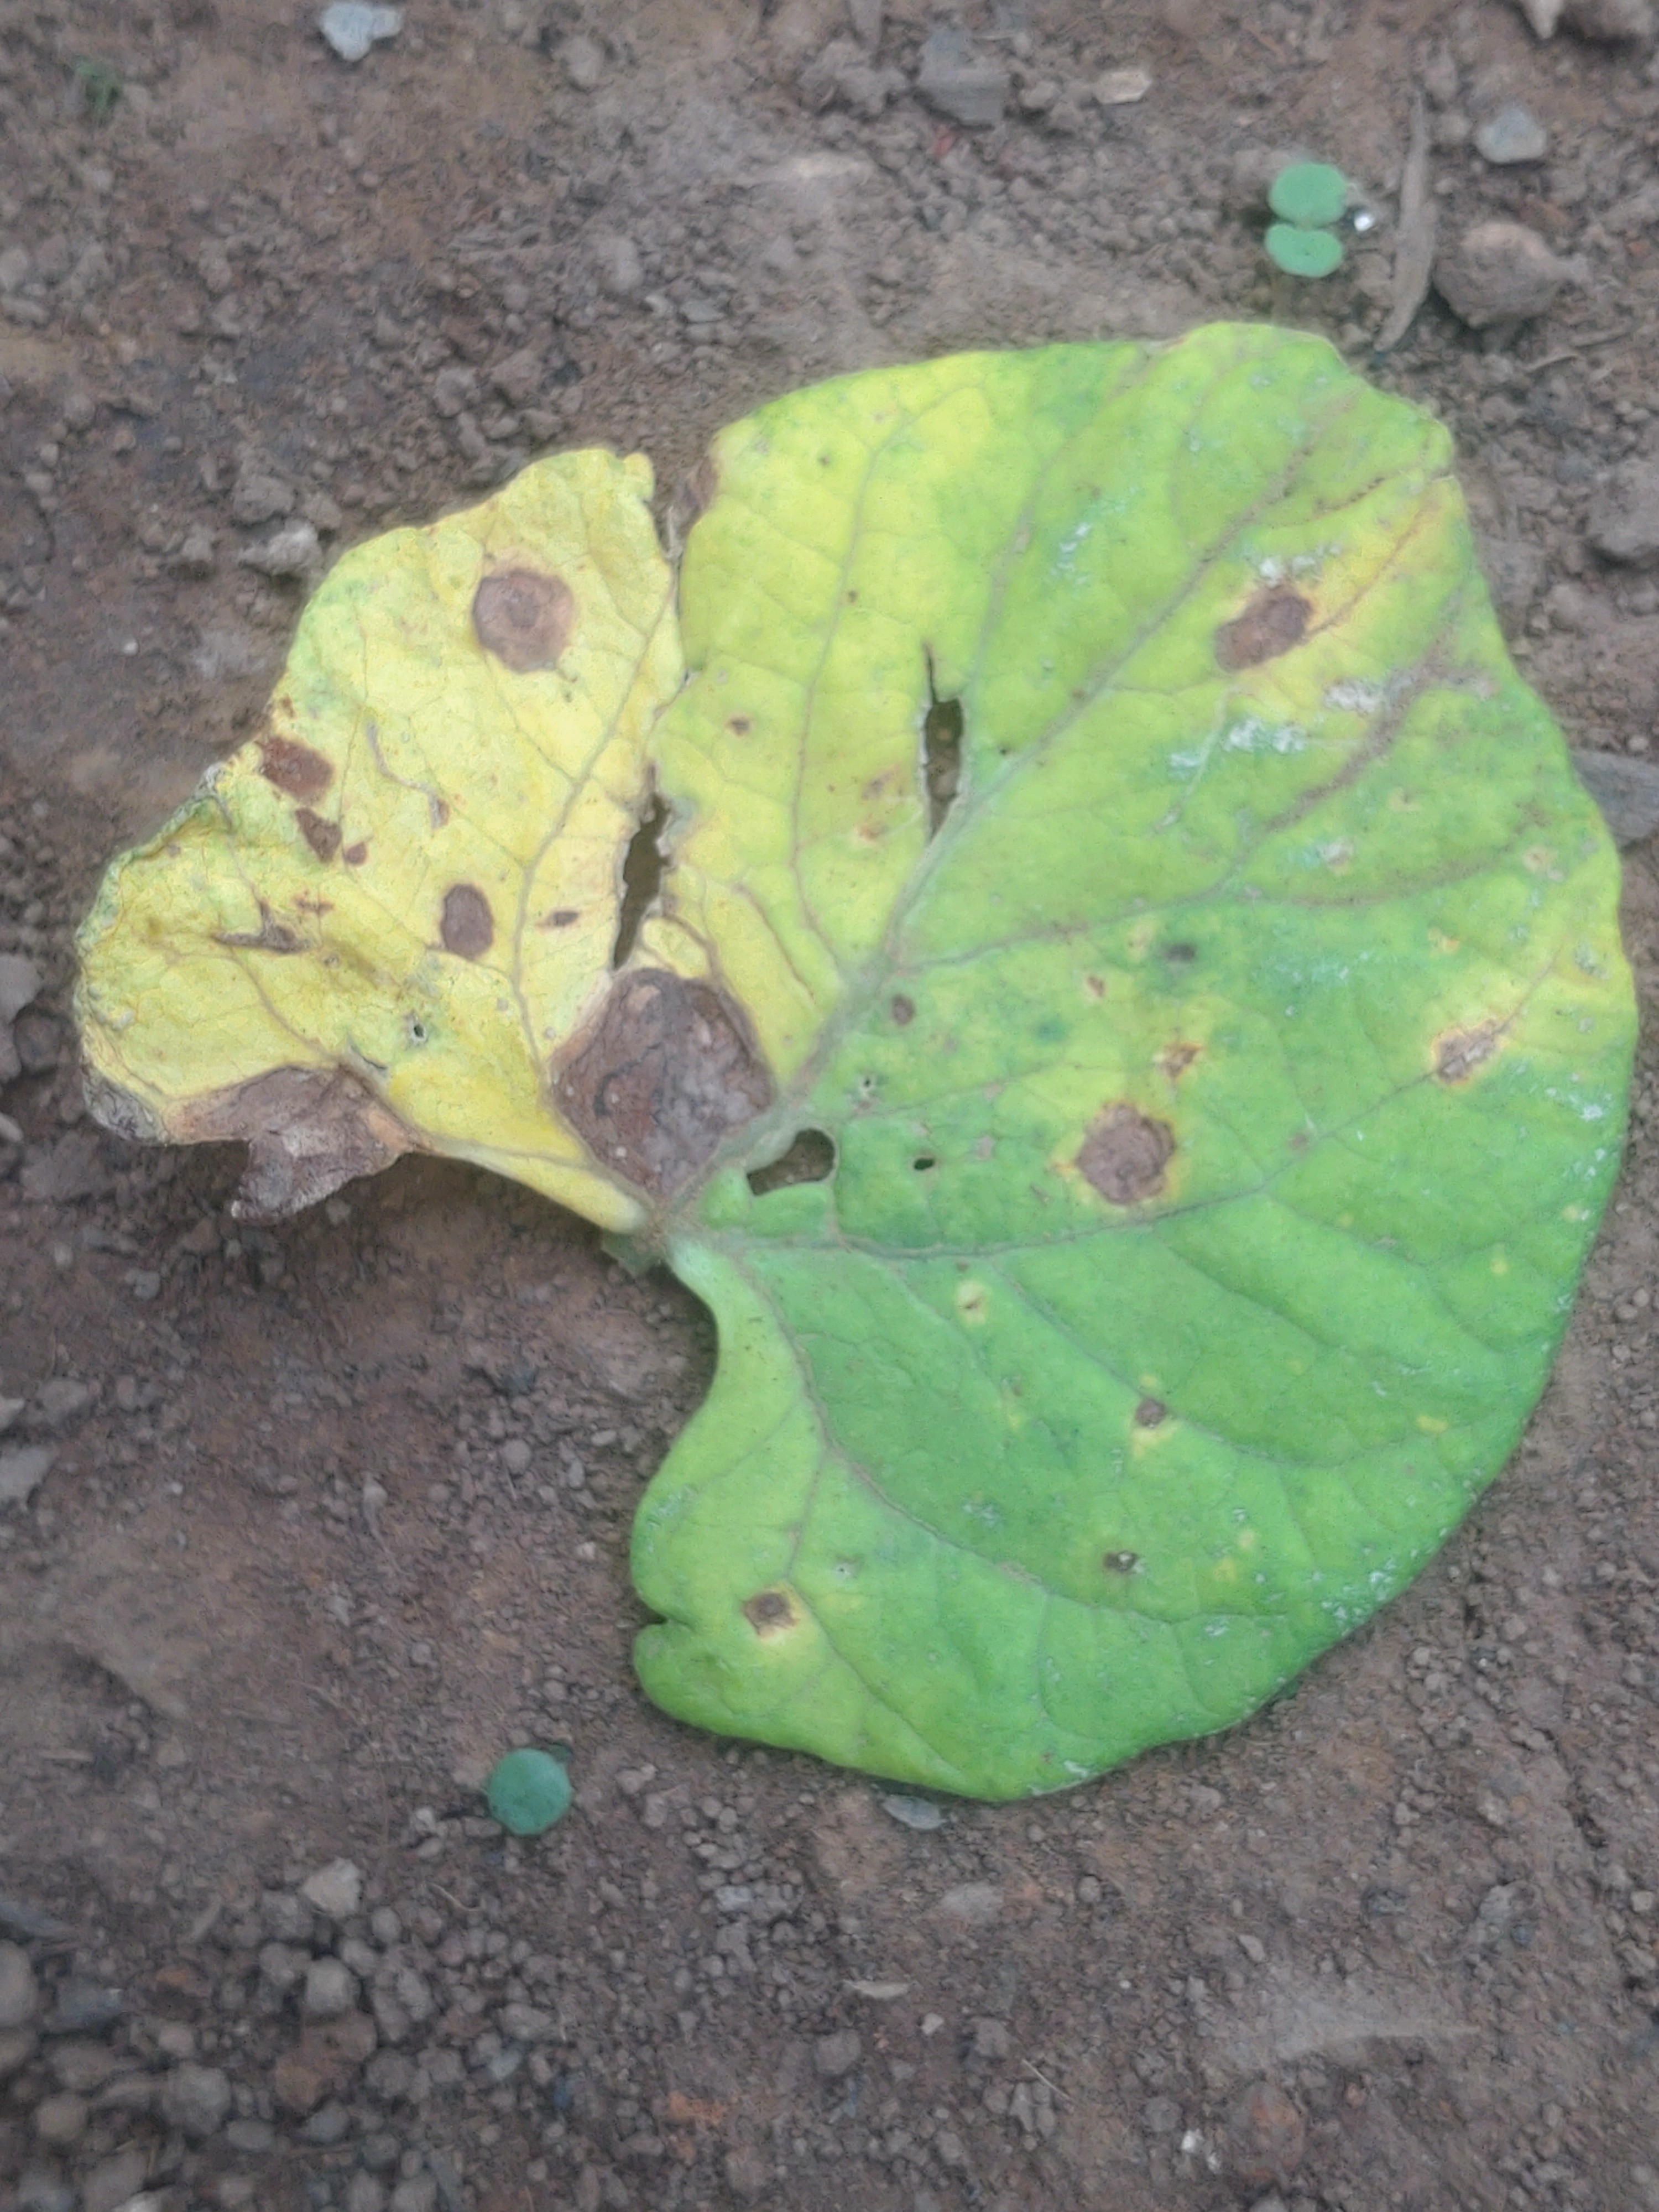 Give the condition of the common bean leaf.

anthracnose
